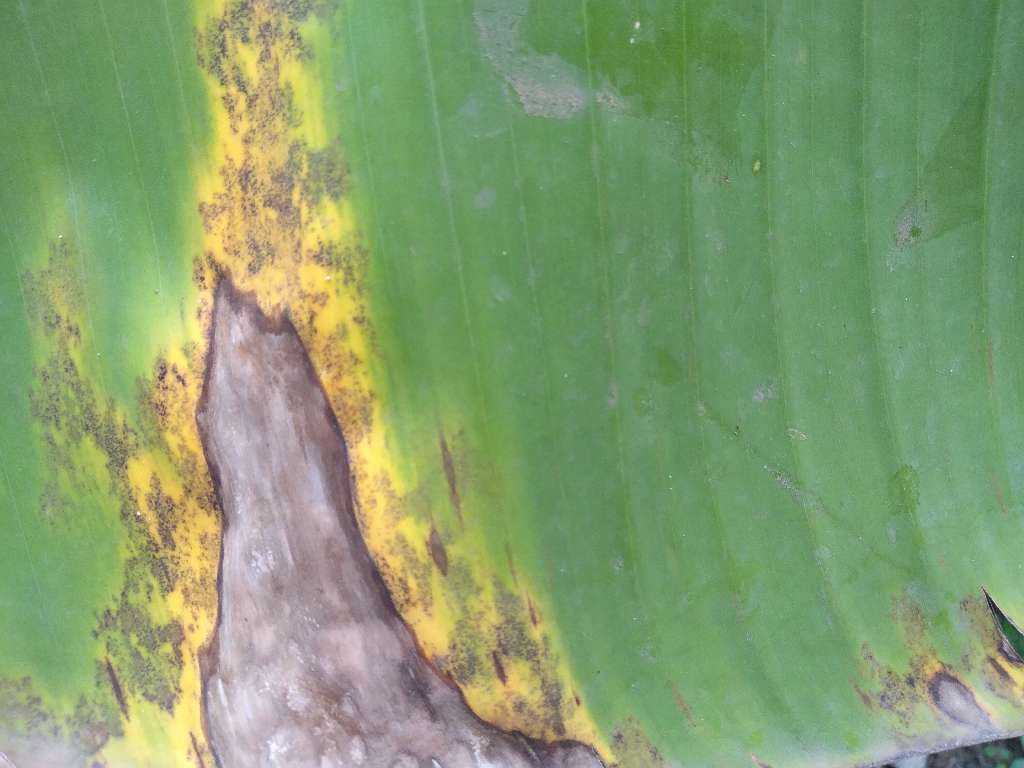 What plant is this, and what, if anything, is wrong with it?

banana, black sigatoka
